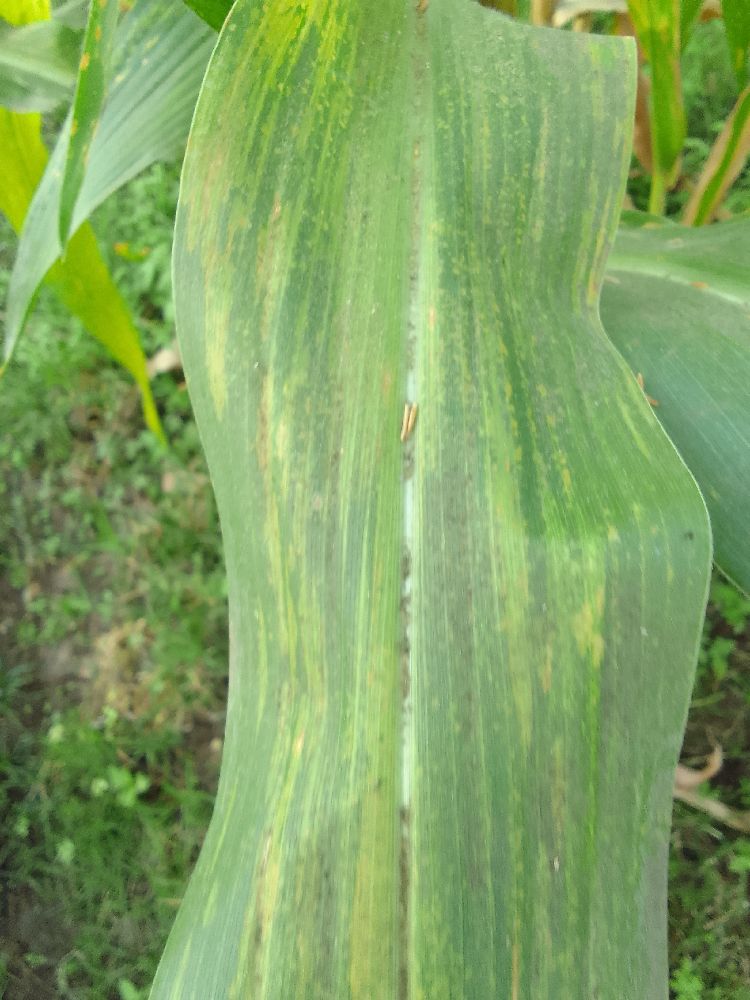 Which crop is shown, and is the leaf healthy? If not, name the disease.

maize, maize lethal necrosis
